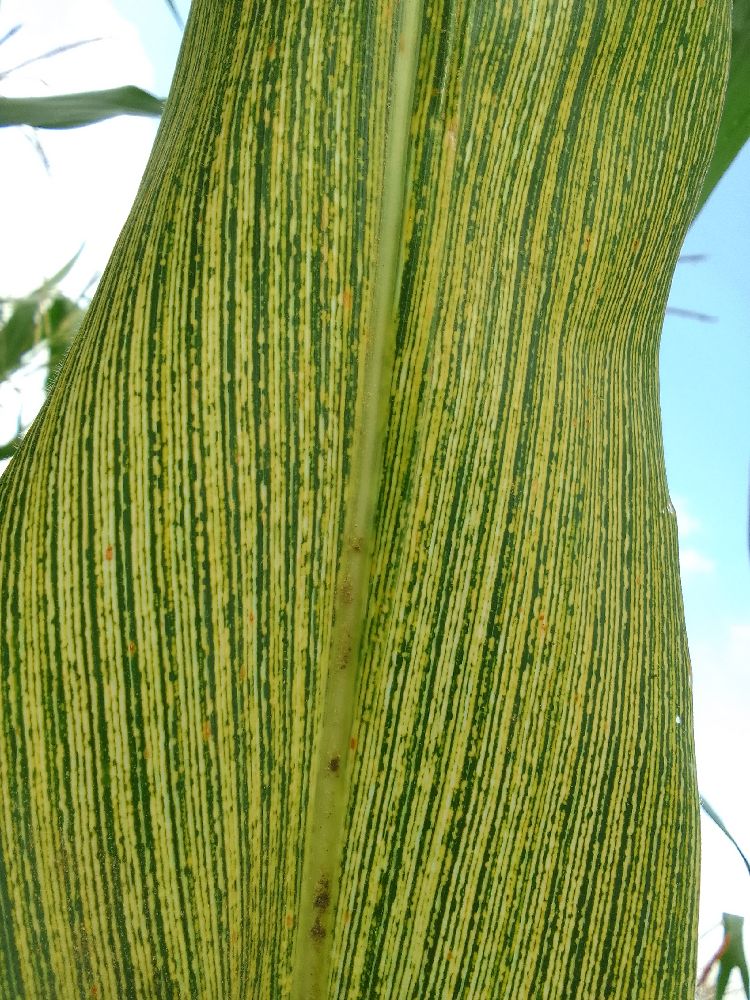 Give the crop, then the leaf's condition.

maize, maize streak virus
